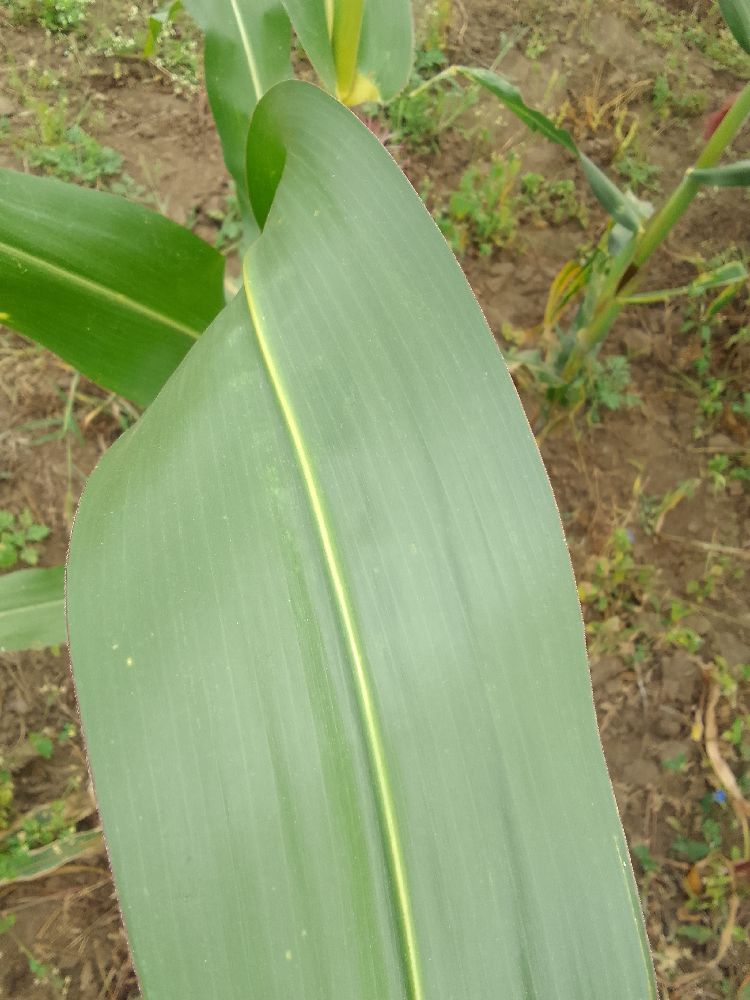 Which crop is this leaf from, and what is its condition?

maize, healthy
